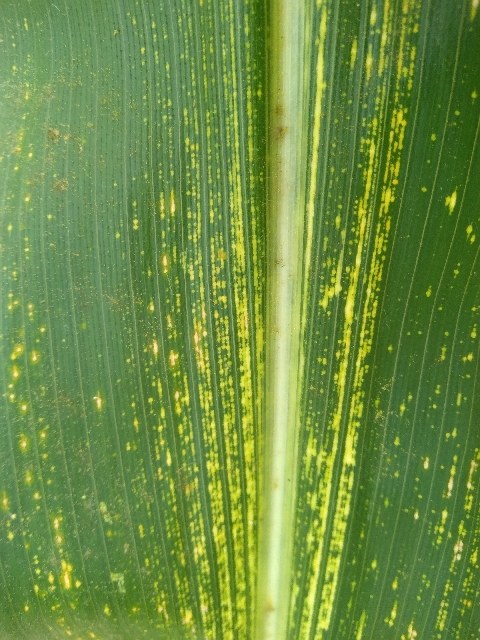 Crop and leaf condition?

maize, maize streak virus
